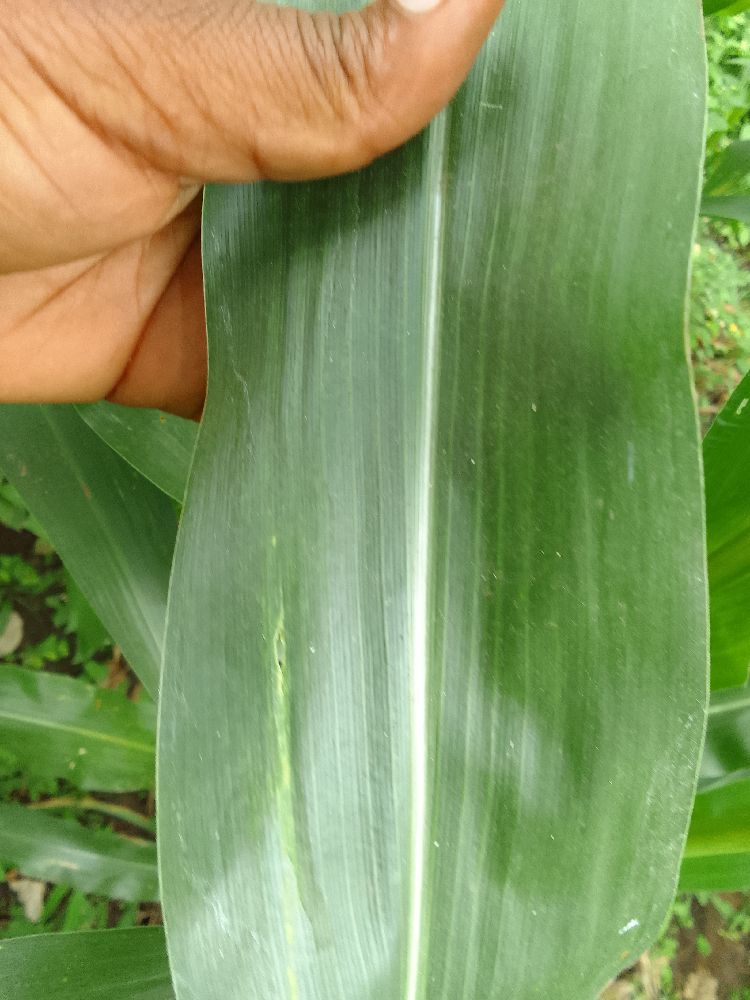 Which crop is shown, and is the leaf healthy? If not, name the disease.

maize, healthy
